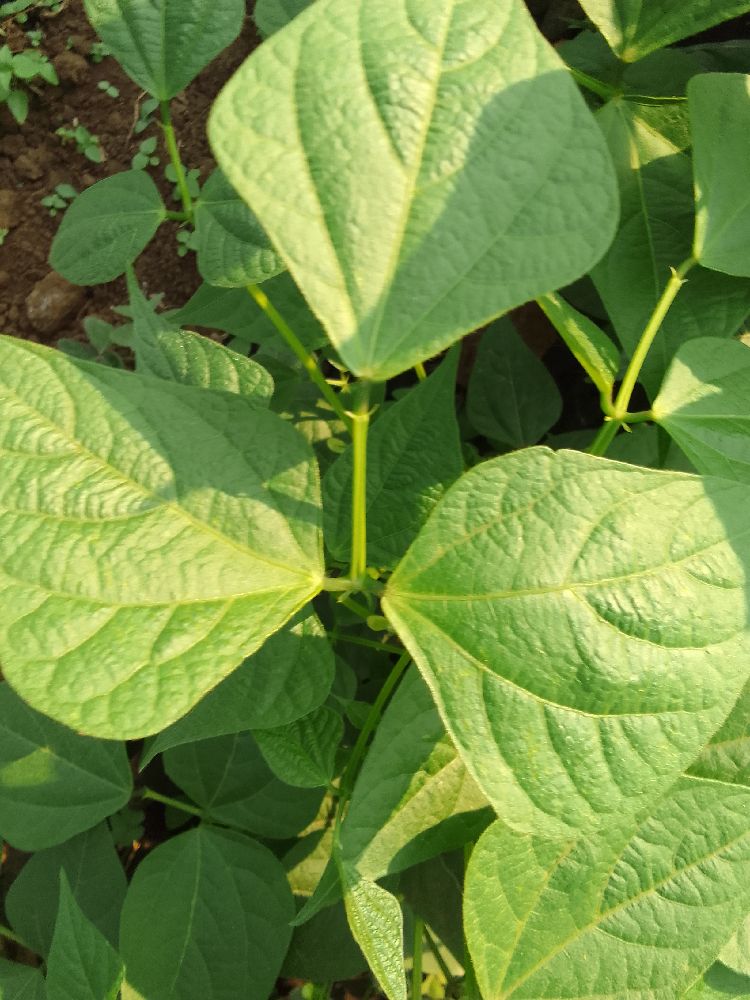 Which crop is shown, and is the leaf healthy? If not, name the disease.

common bean, healthy
